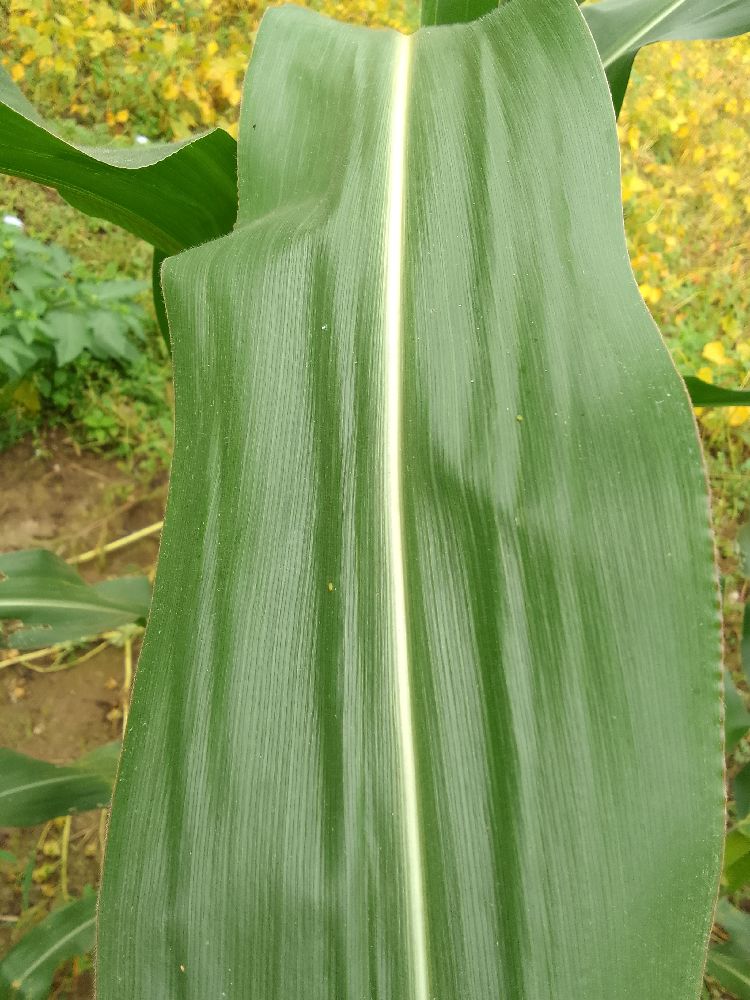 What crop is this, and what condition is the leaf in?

maize, healthy
